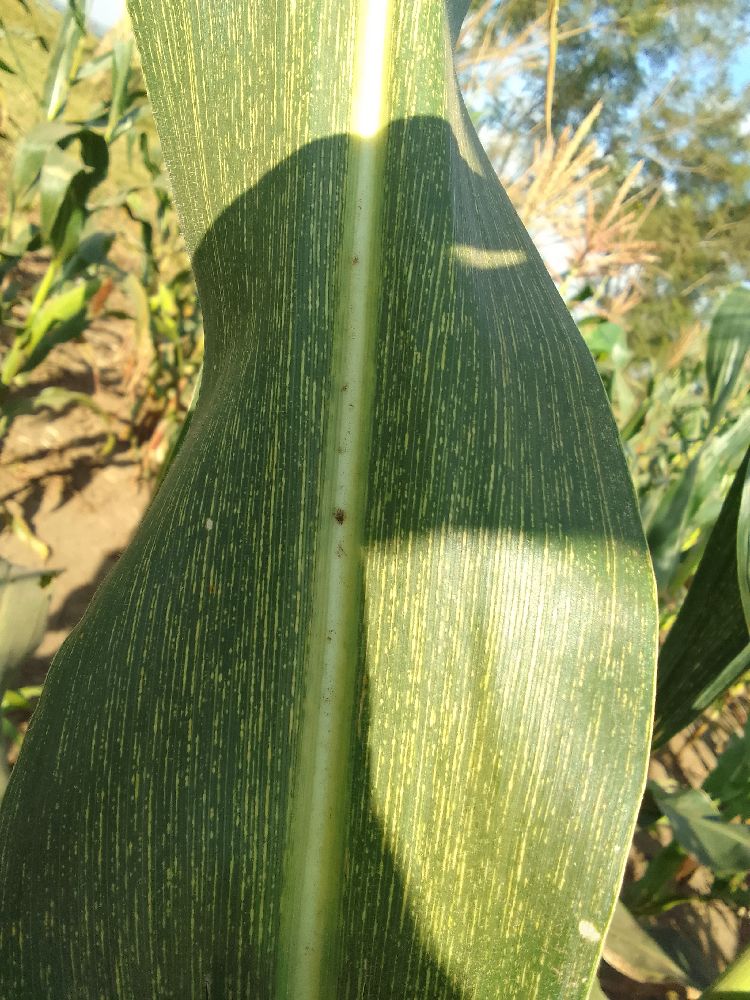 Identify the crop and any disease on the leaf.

maize, maize streak virus
